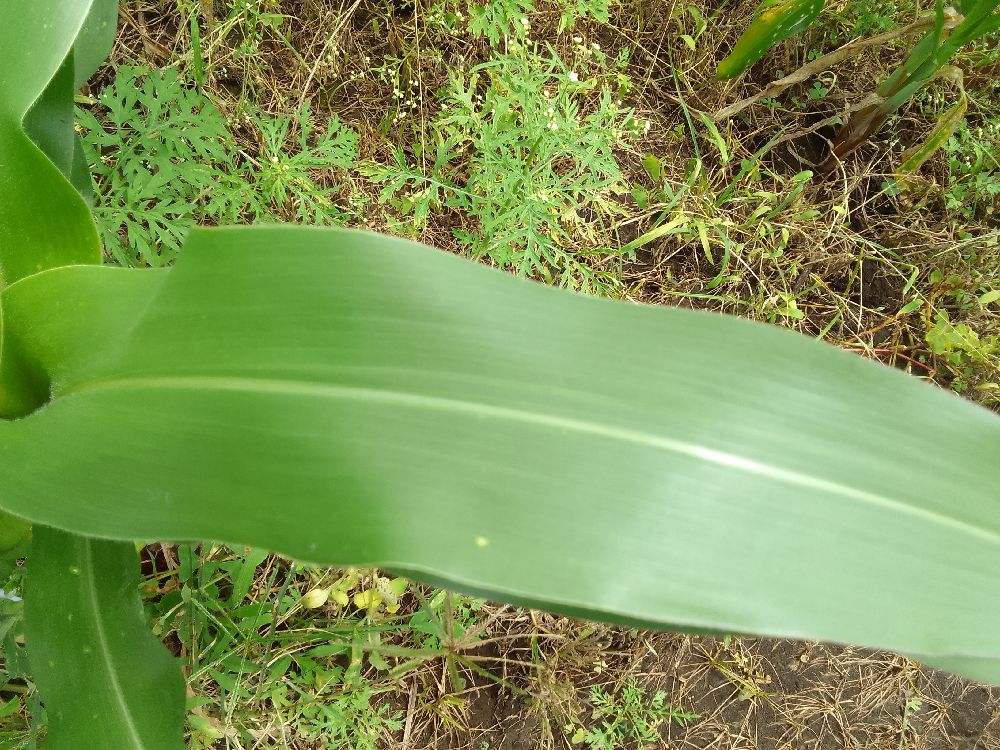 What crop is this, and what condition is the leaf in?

maize, healthy
